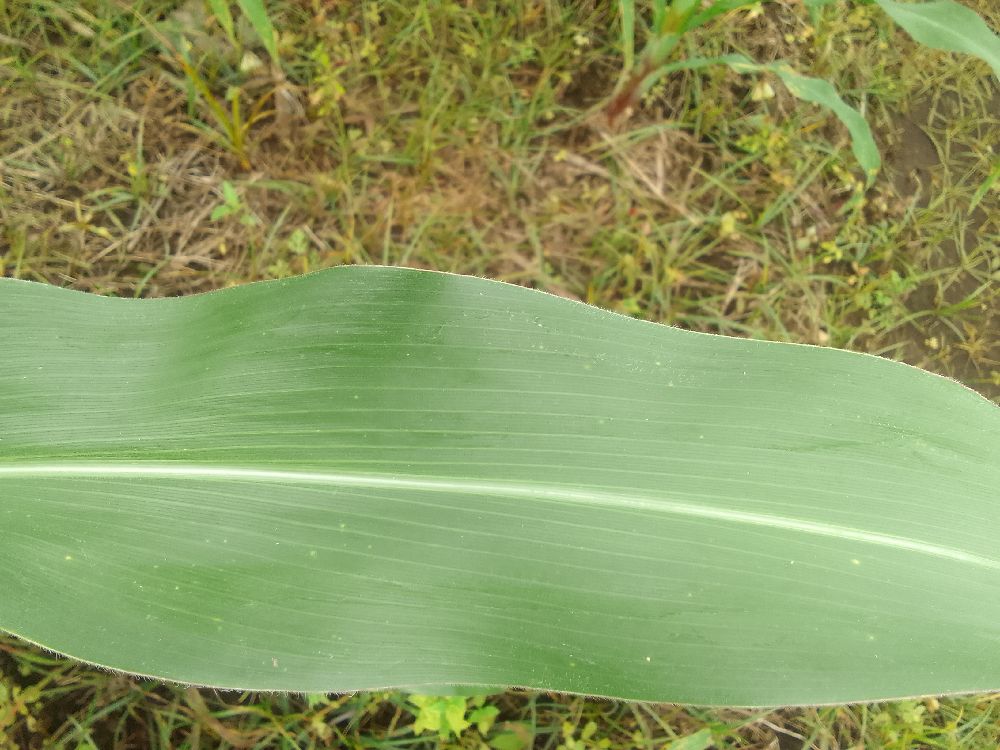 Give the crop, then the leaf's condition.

maize, healthy
